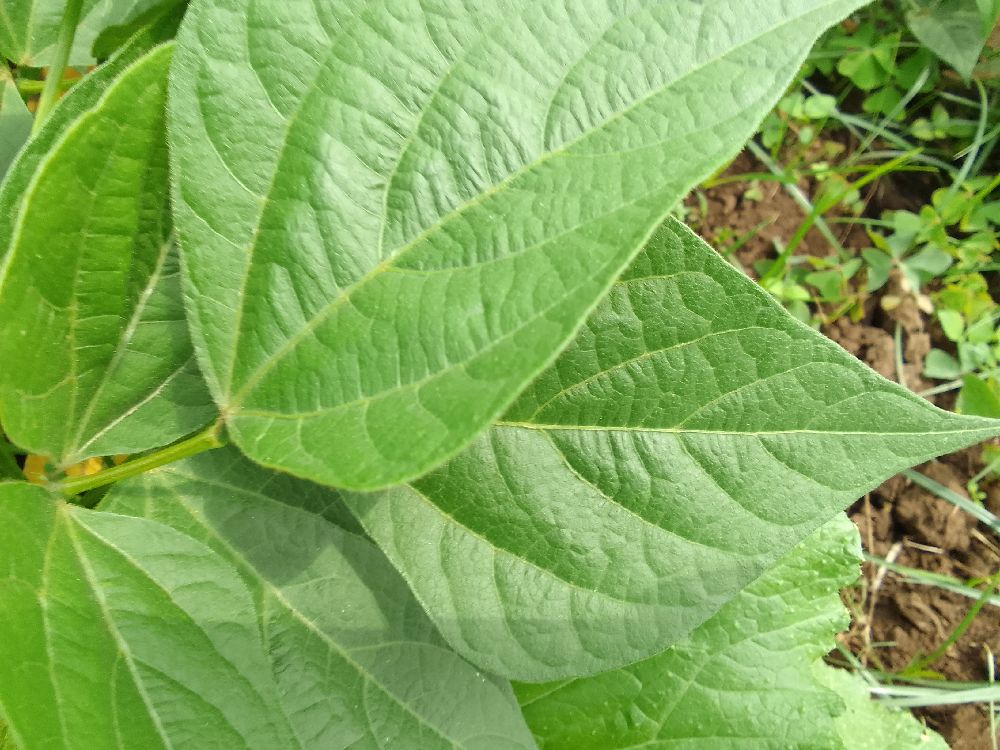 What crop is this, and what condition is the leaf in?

common bean, healthy
